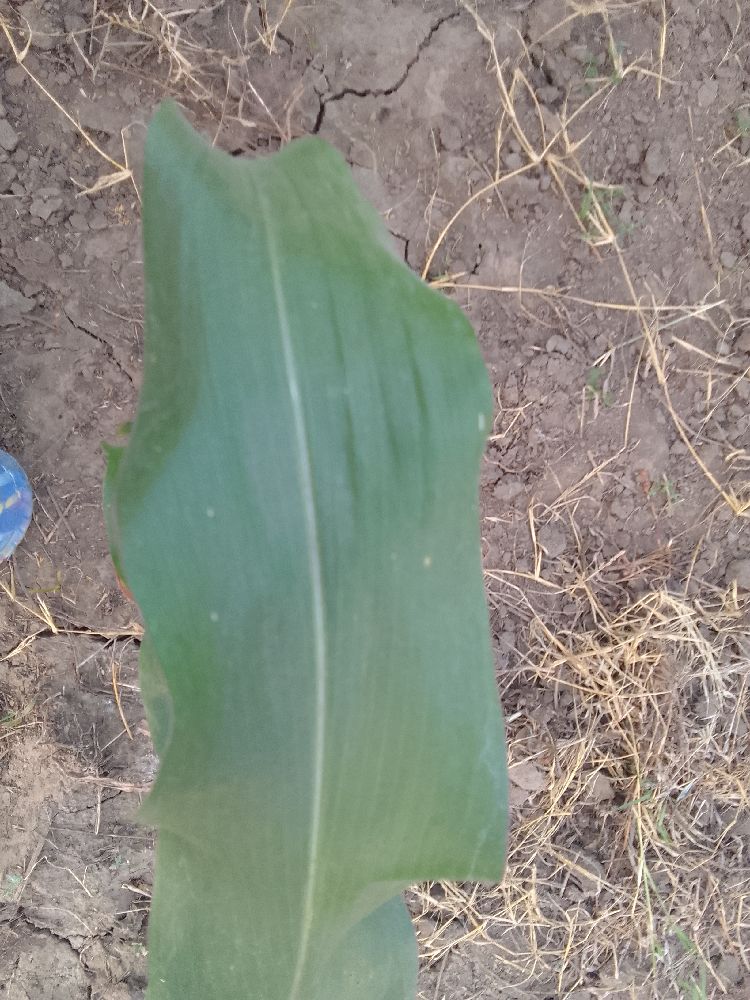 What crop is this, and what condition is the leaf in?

maize, healthy
